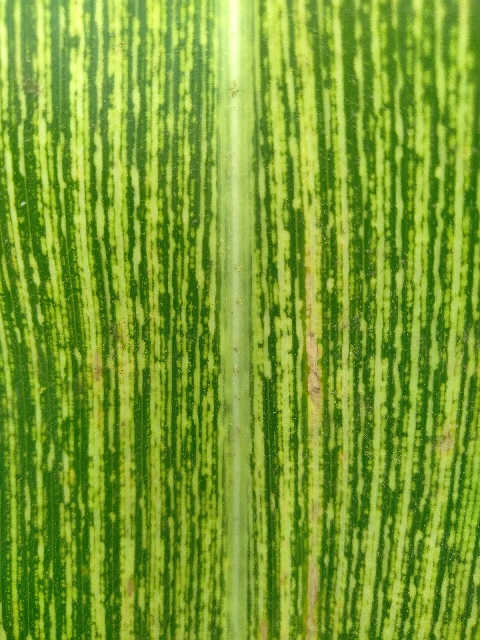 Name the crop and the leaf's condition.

maize, maize streak virus
